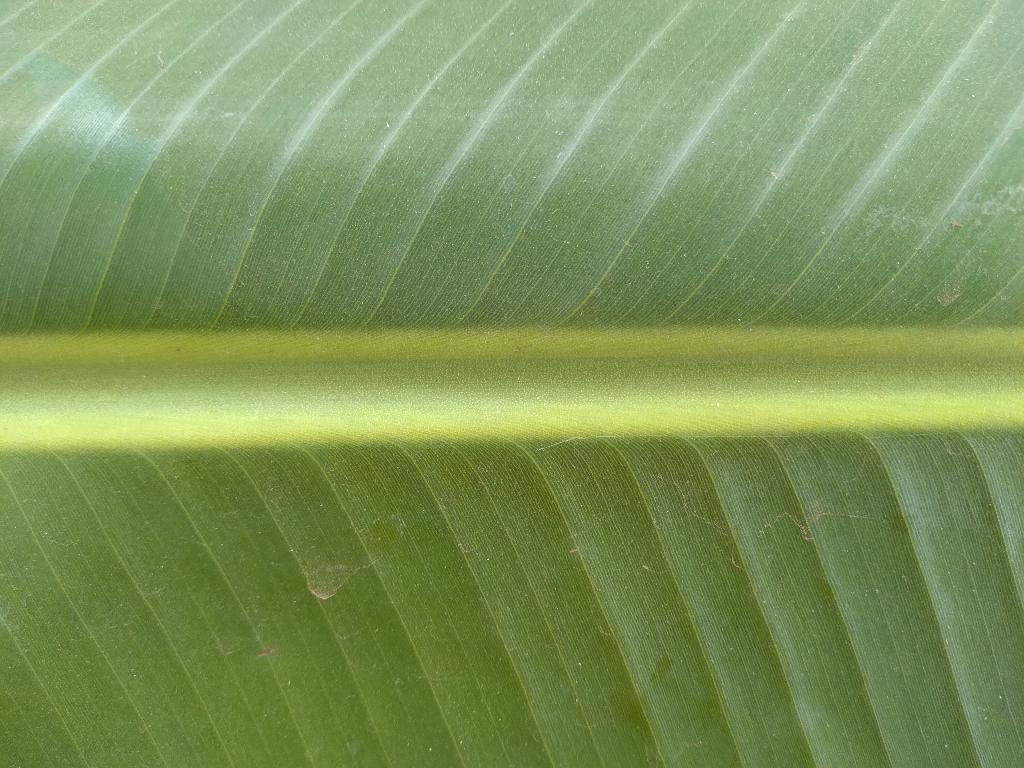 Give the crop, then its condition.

banana, healthy
